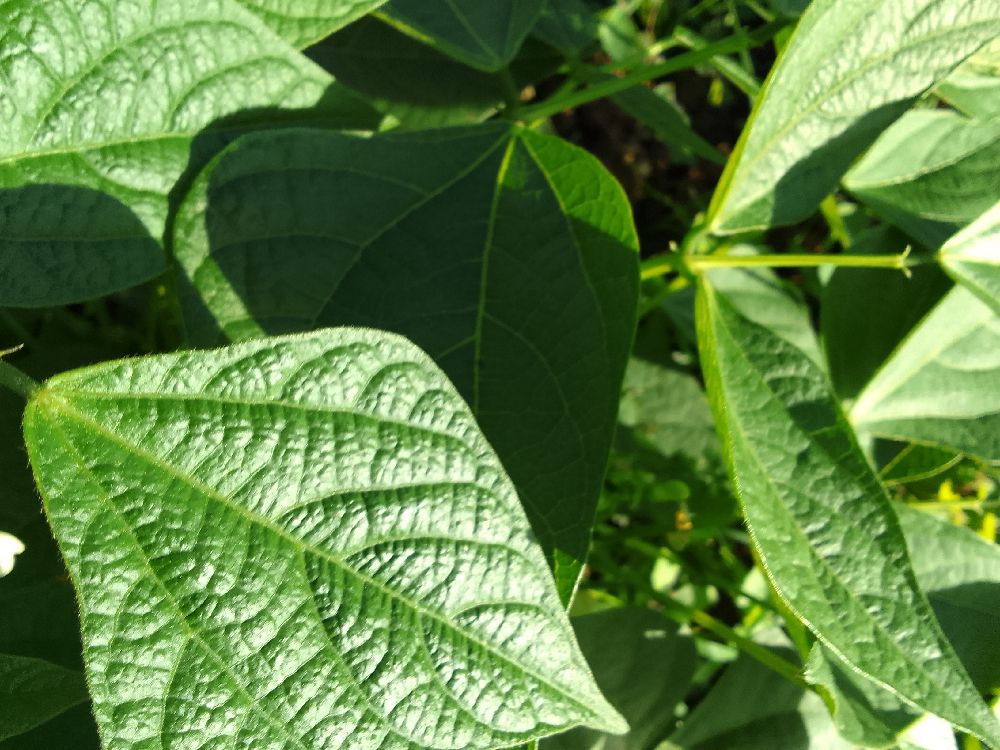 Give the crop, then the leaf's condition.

common bean, healthy
